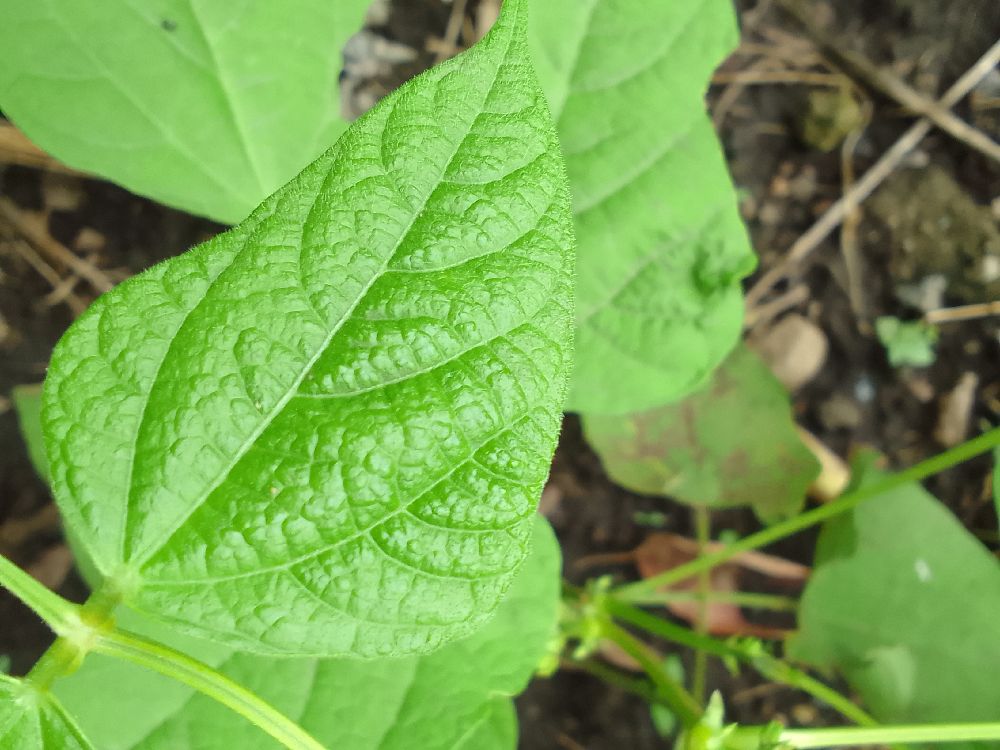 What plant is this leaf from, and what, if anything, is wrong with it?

common bean, healthy
